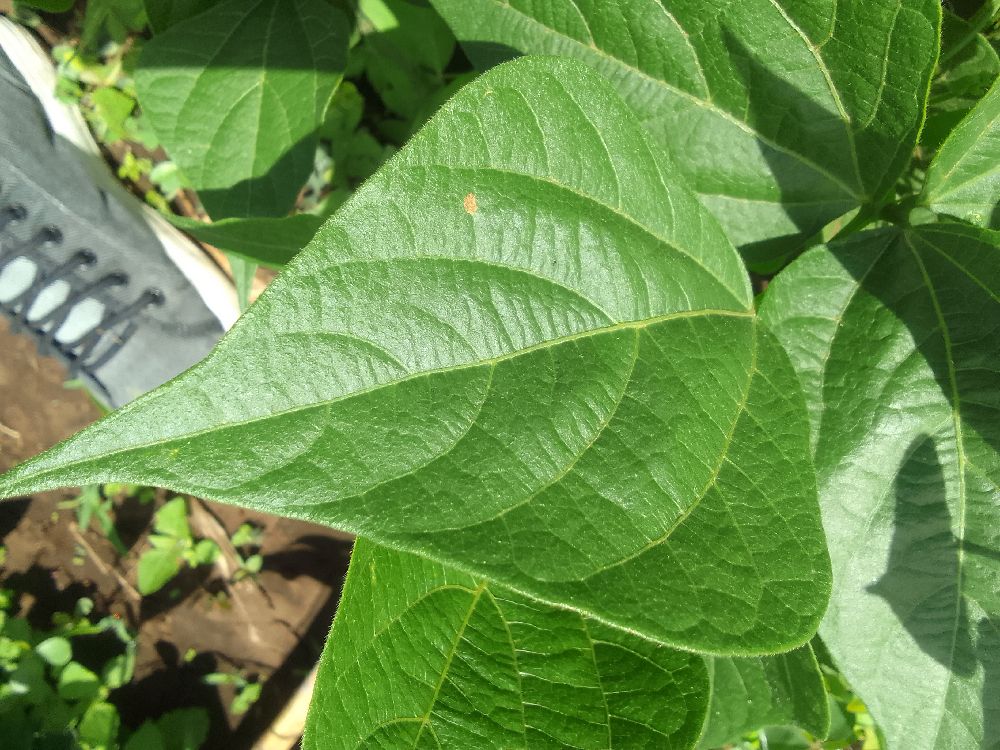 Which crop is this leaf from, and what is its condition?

common bean, healthy
